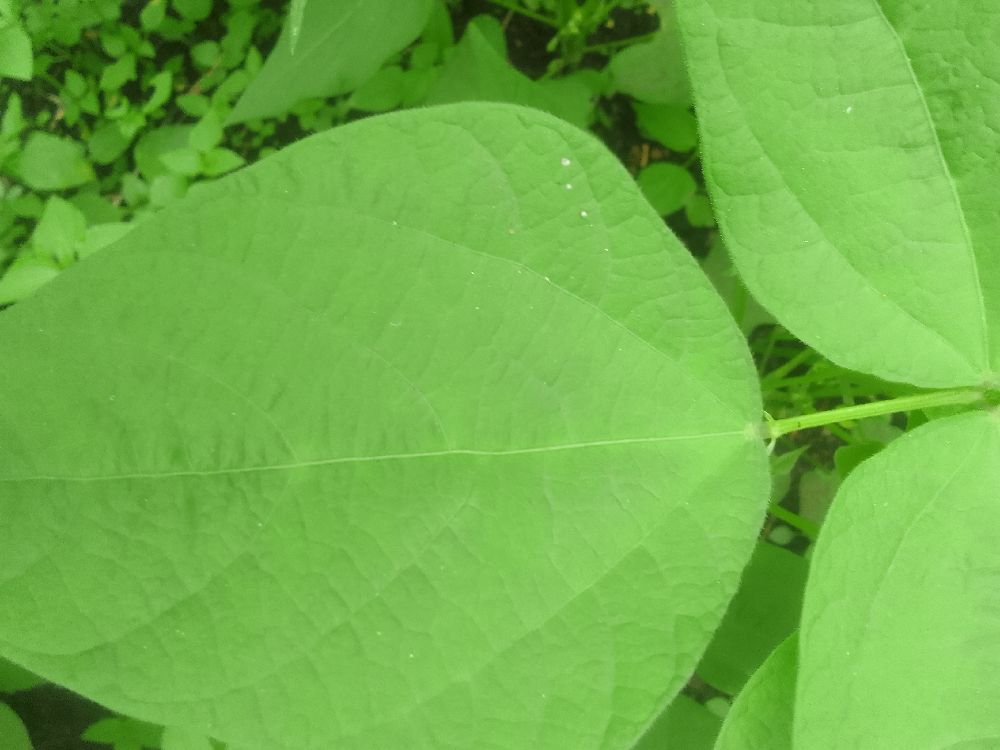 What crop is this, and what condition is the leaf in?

common bean, healthy
